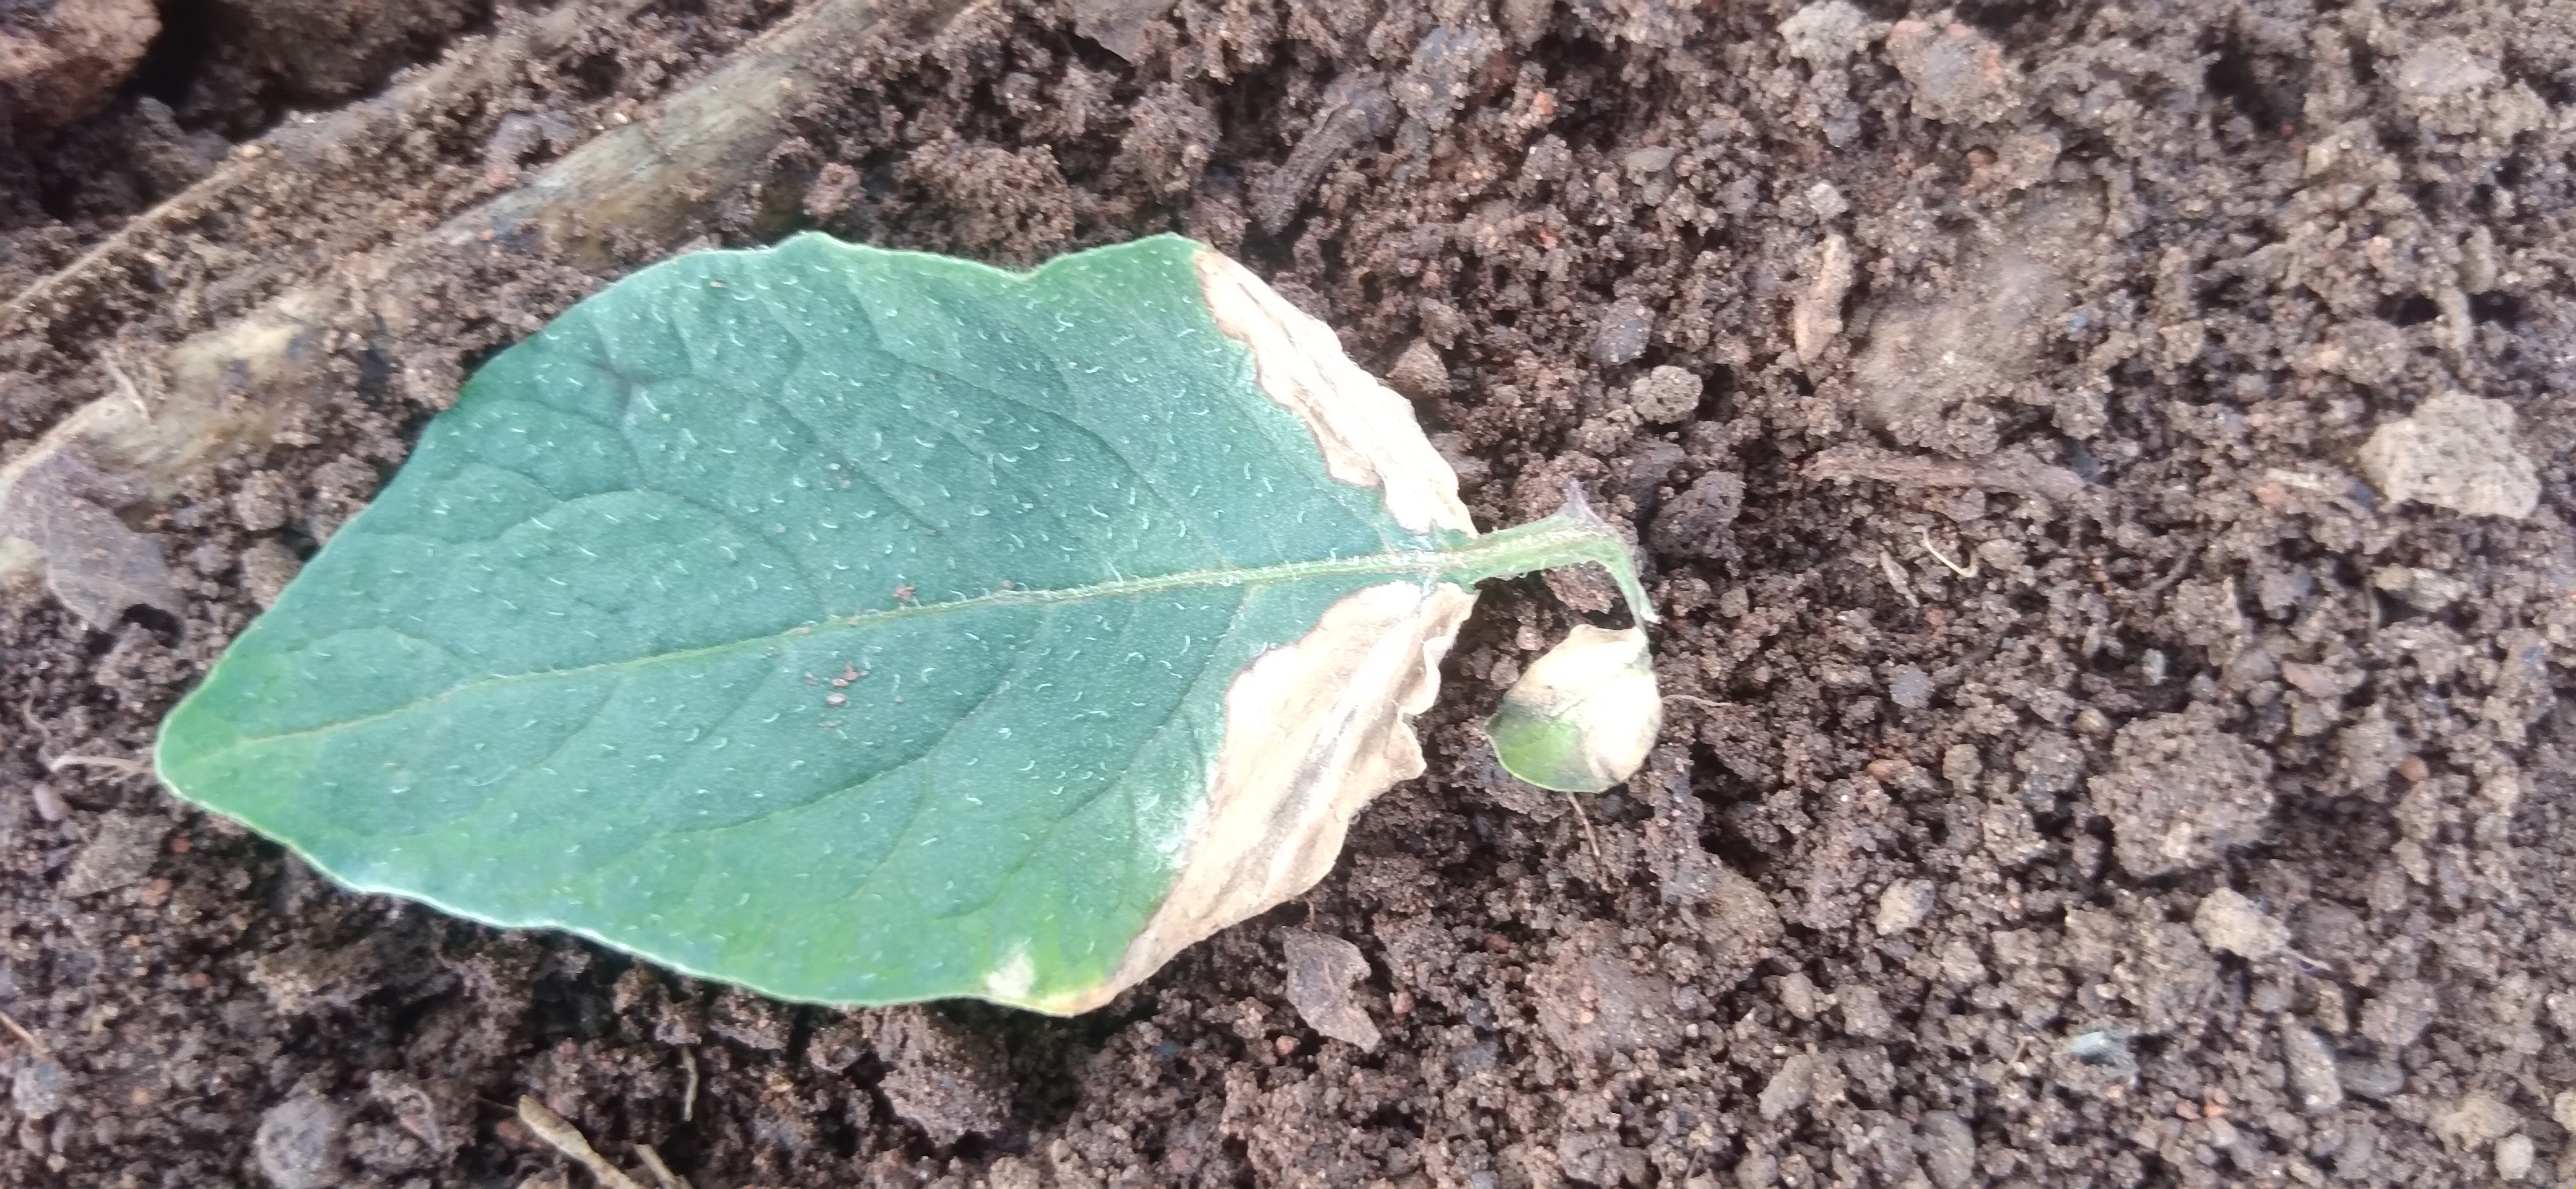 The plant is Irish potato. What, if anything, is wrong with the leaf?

early blight
